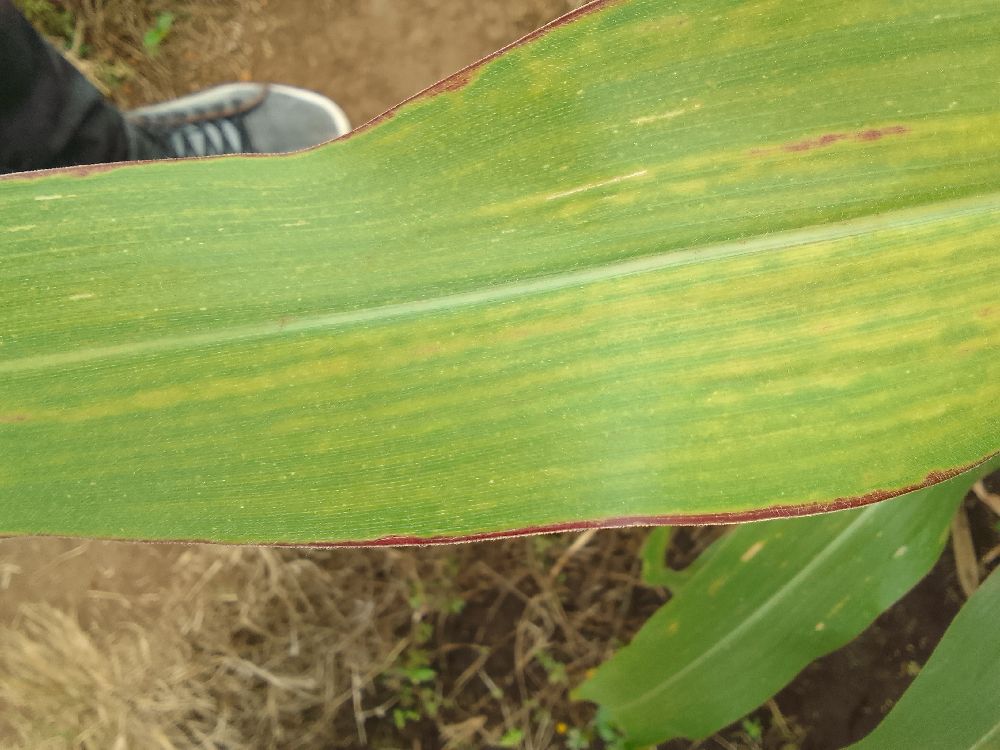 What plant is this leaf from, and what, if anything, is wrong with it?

maize, maize lethal necrosis
